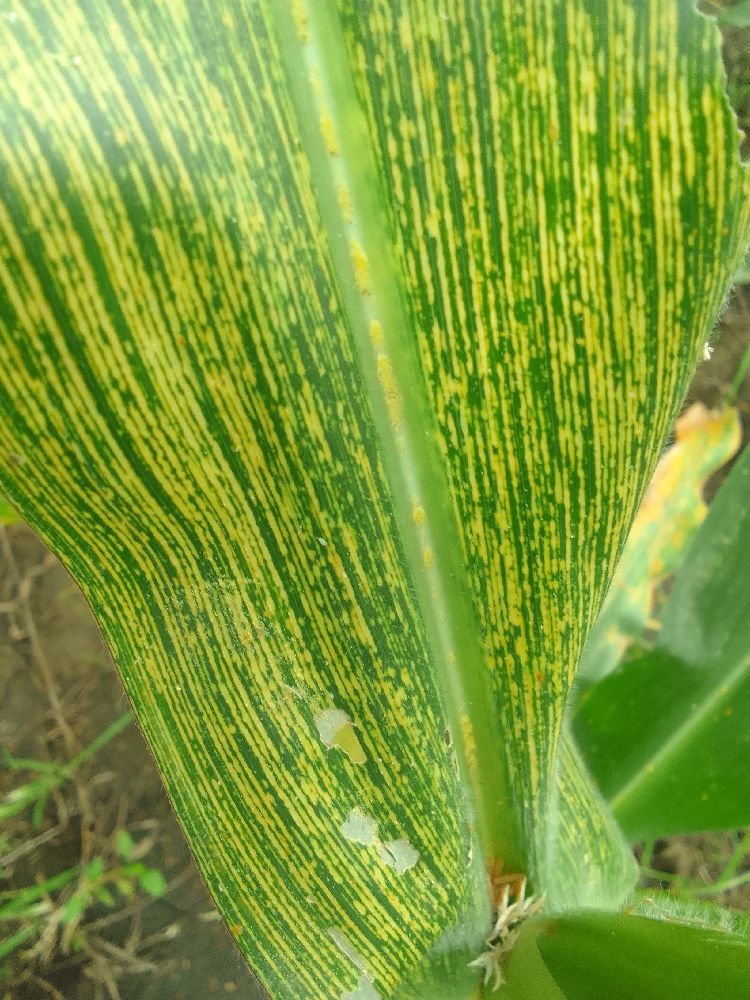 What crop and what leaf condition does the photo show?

maize, maize streak virus
